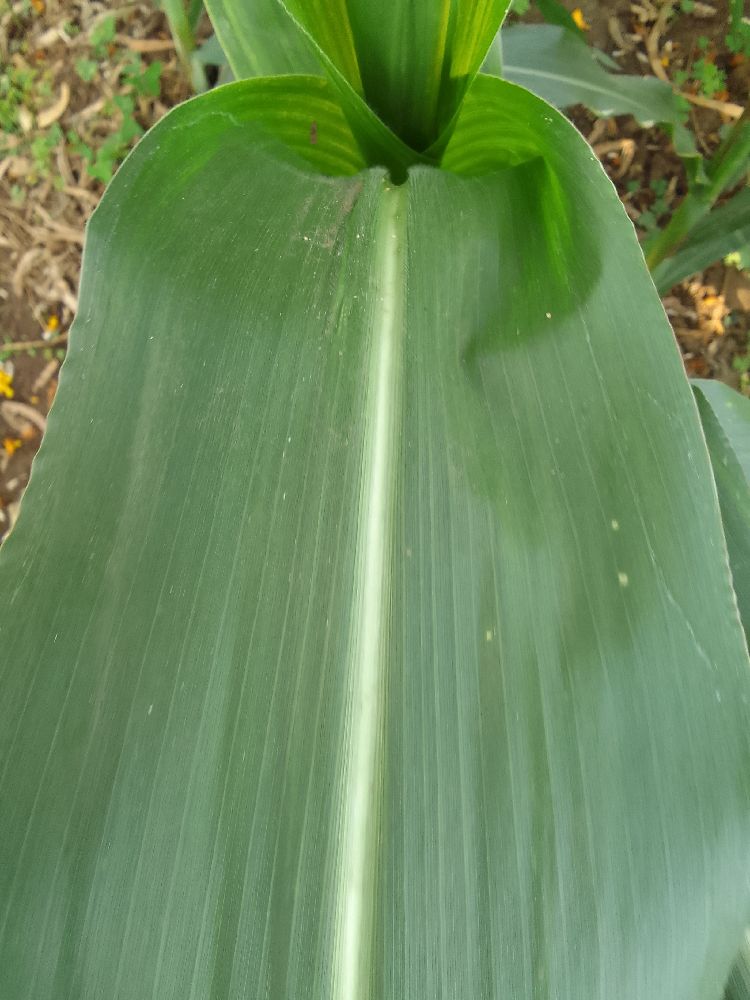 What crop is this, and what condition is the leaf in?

maize, healthy
